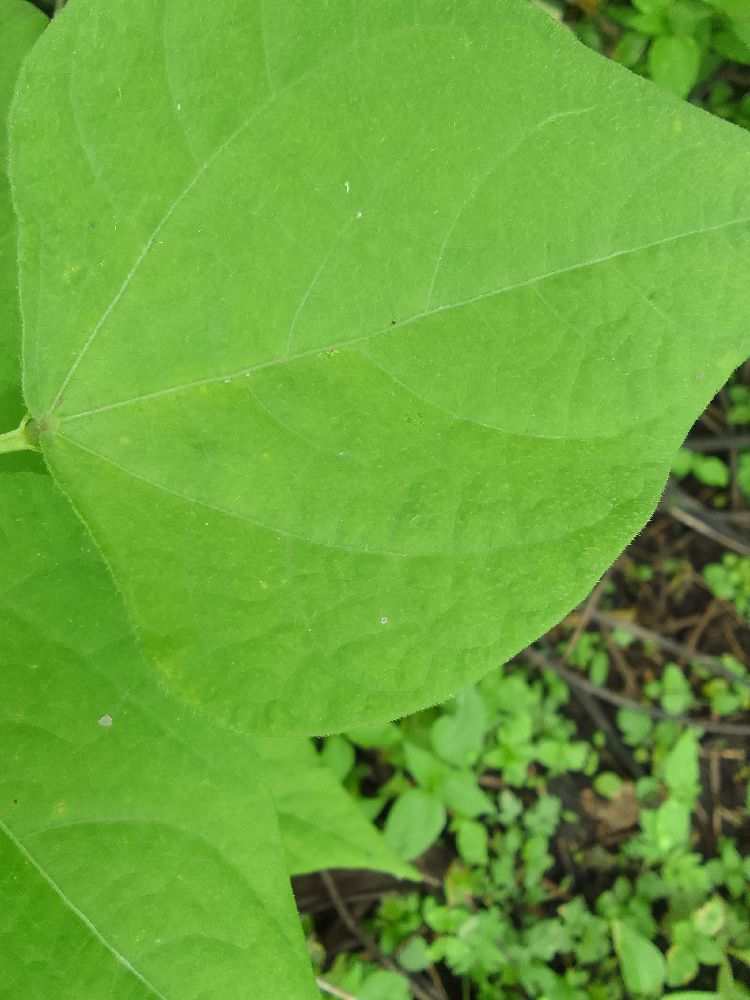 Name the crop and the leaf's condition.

common bean, healthy
